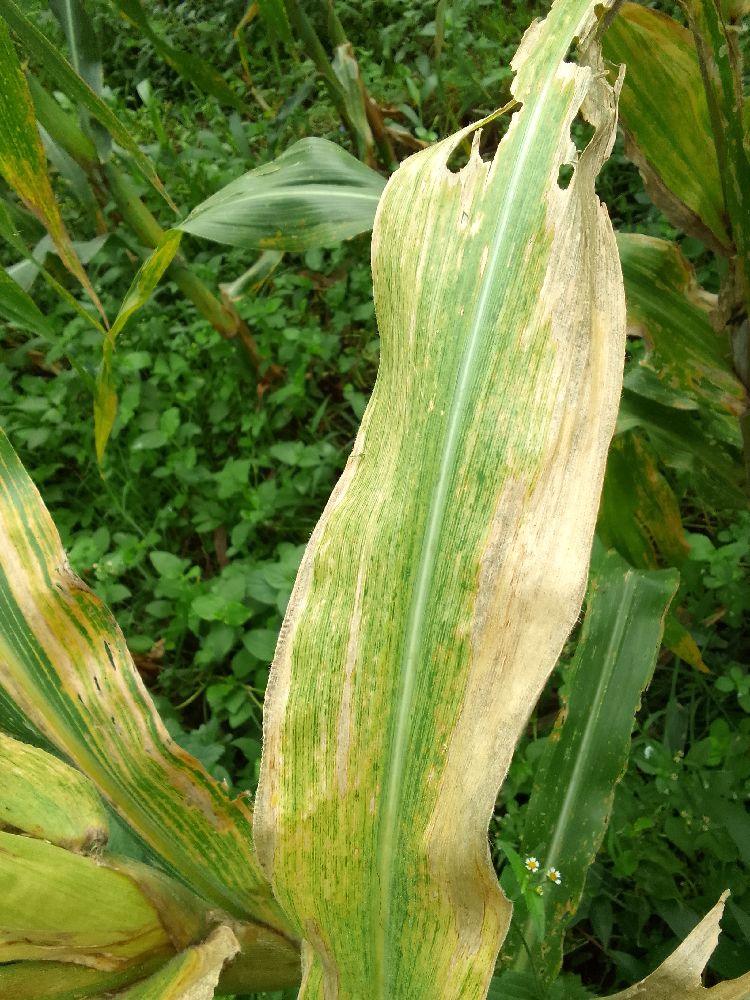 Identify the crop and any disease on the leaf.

maize, maize lethal necrosis
